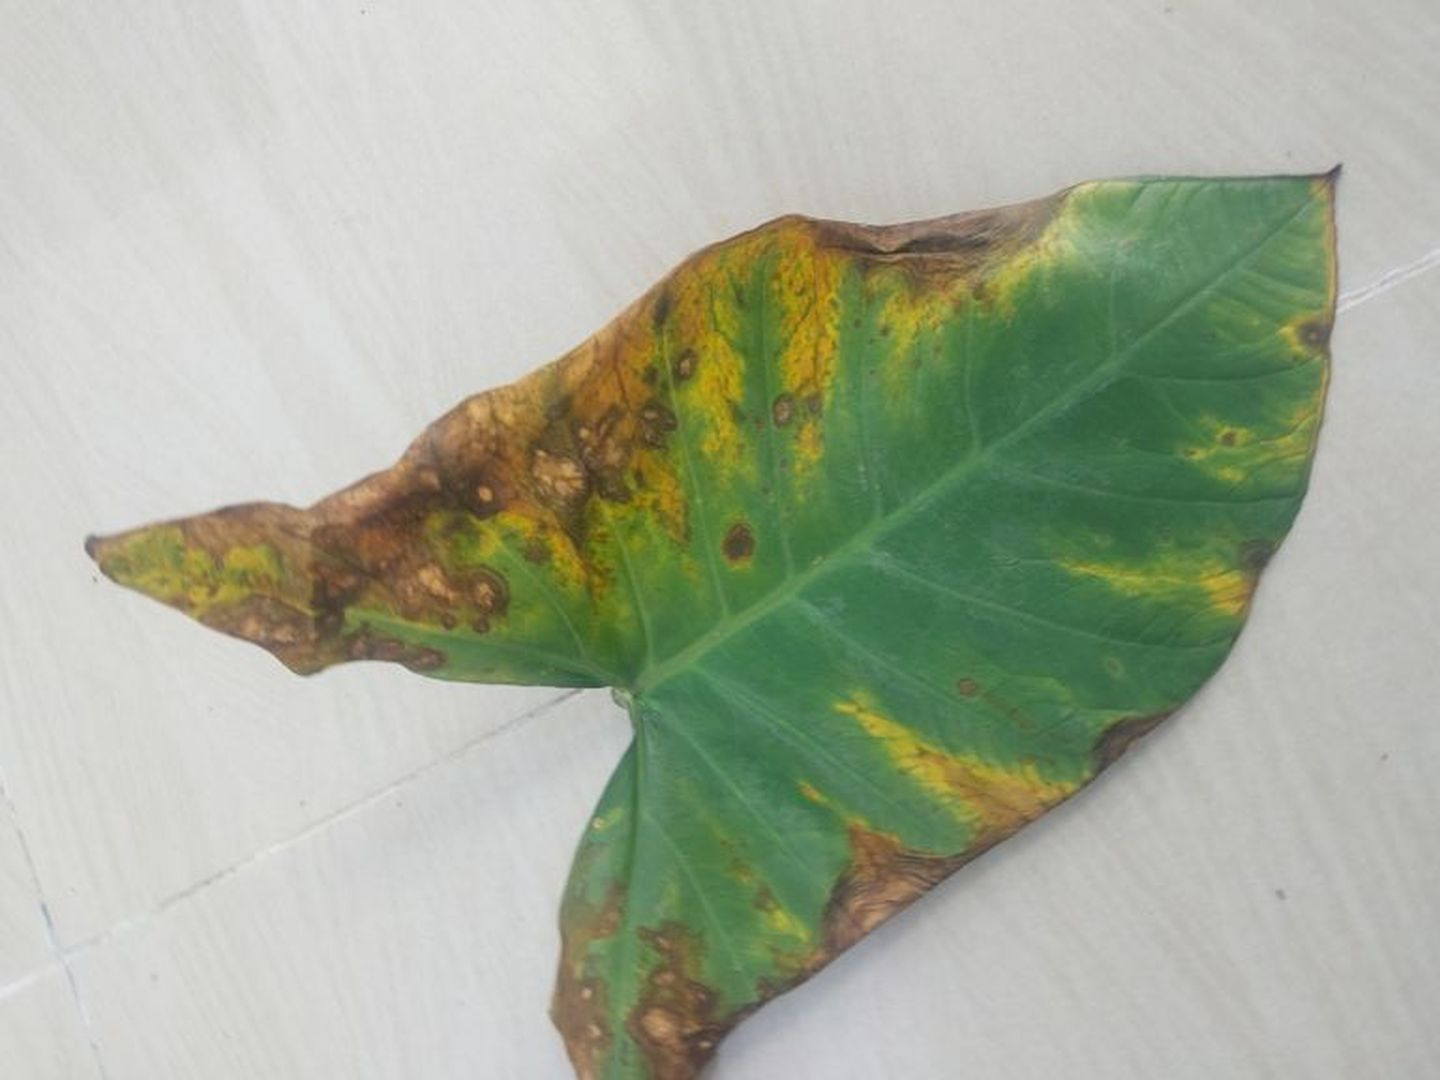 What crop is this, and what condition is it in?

taro, leaf blight
